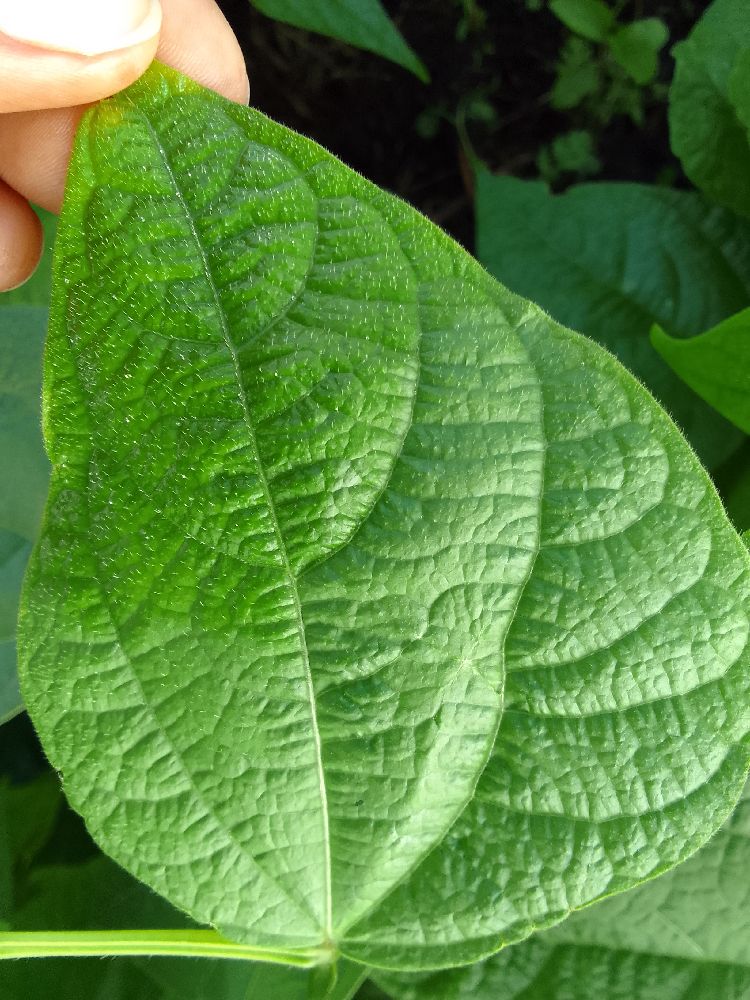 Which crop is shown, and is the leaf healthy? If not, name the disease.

common bean, healthy
